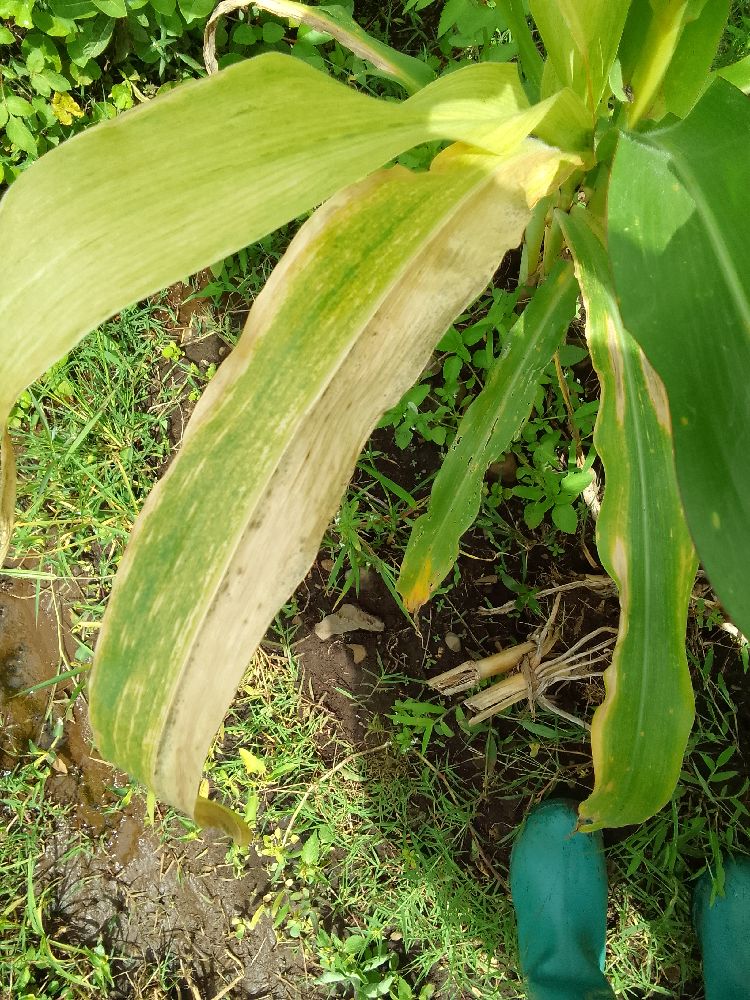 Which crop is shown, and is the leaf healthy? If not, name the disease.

maize, maize lethal necrosis
